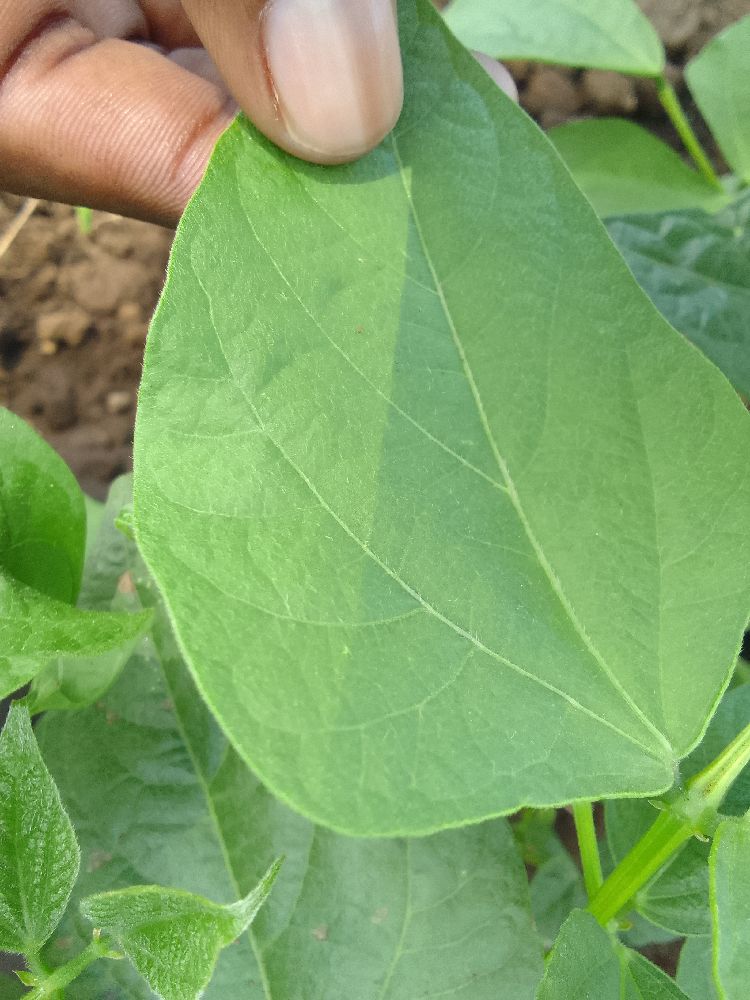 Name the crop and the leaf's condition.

common bean, healthy
